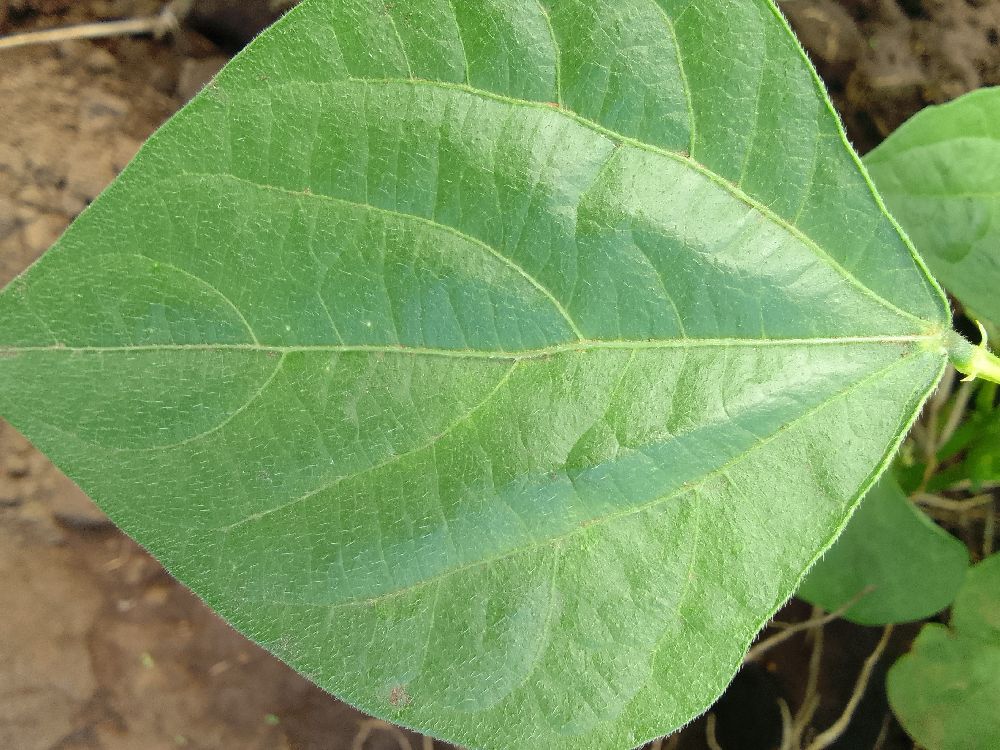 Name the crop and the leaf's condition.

common bean, healthy
